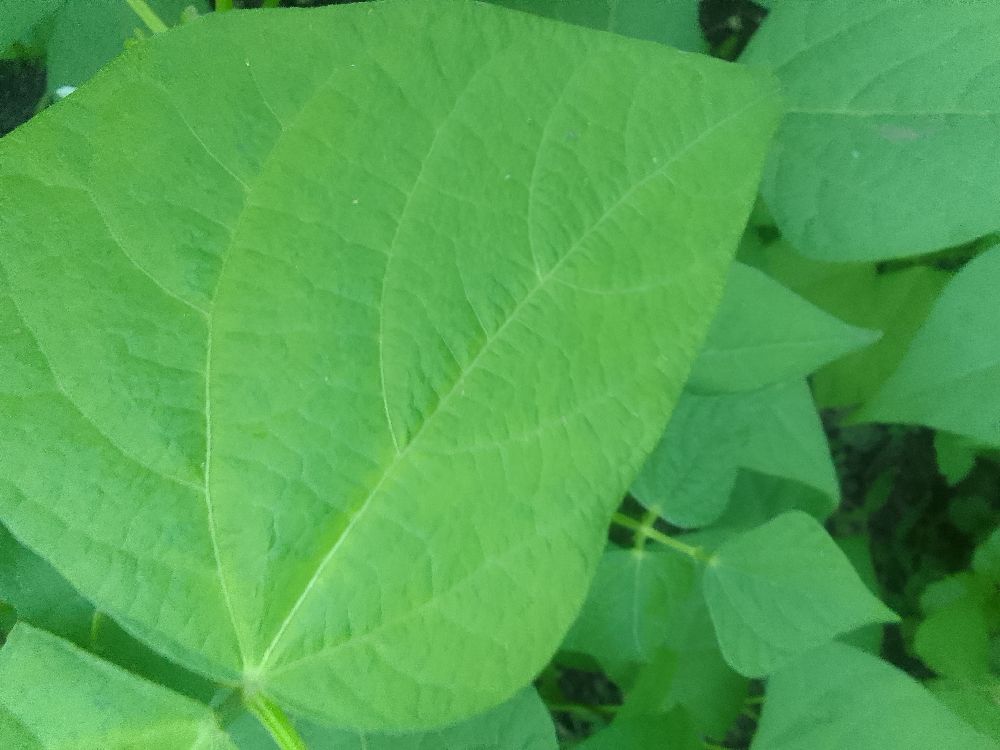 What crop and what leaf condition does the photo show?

common bean, healthy
